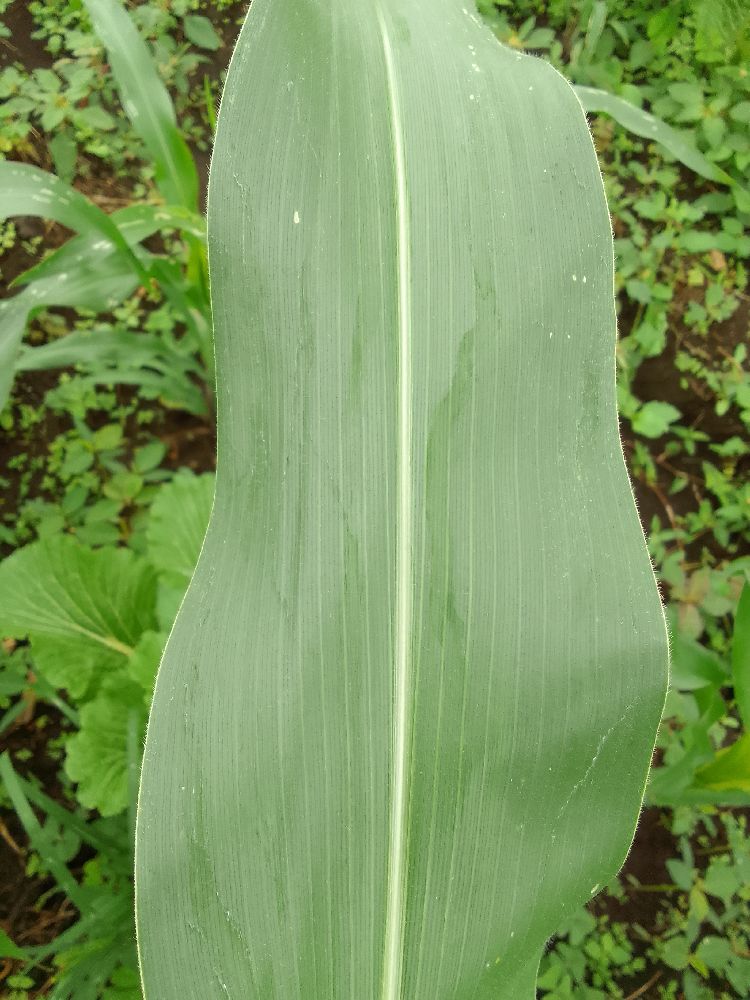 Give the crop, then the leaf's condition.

maize, healthy
